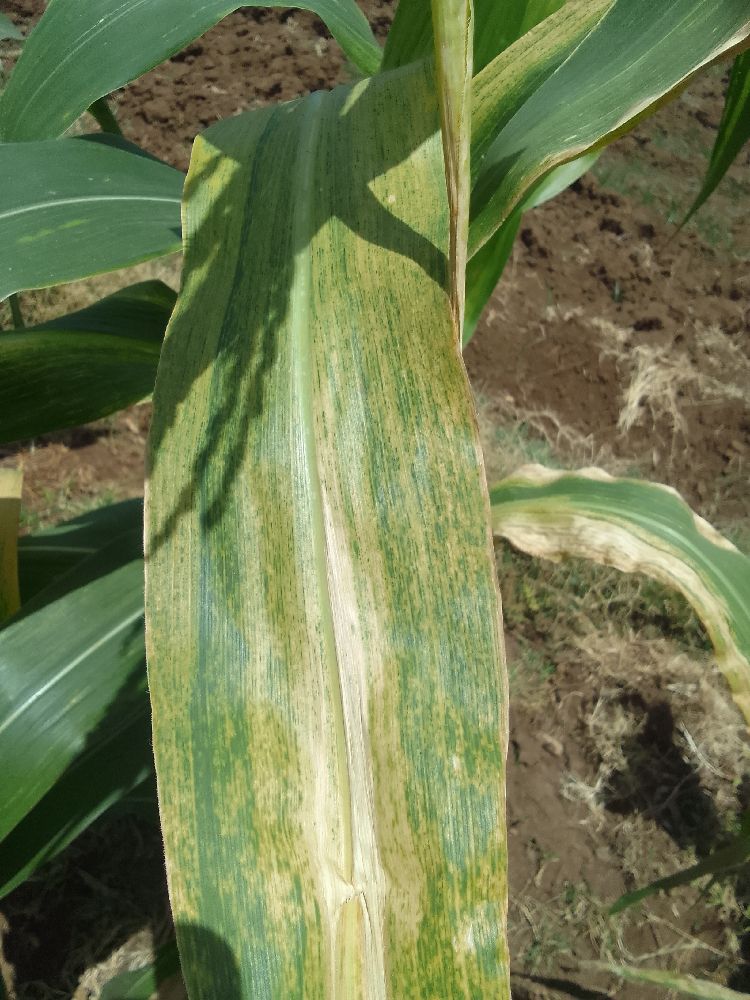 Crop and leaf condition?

maize, maize lethal necrosis
